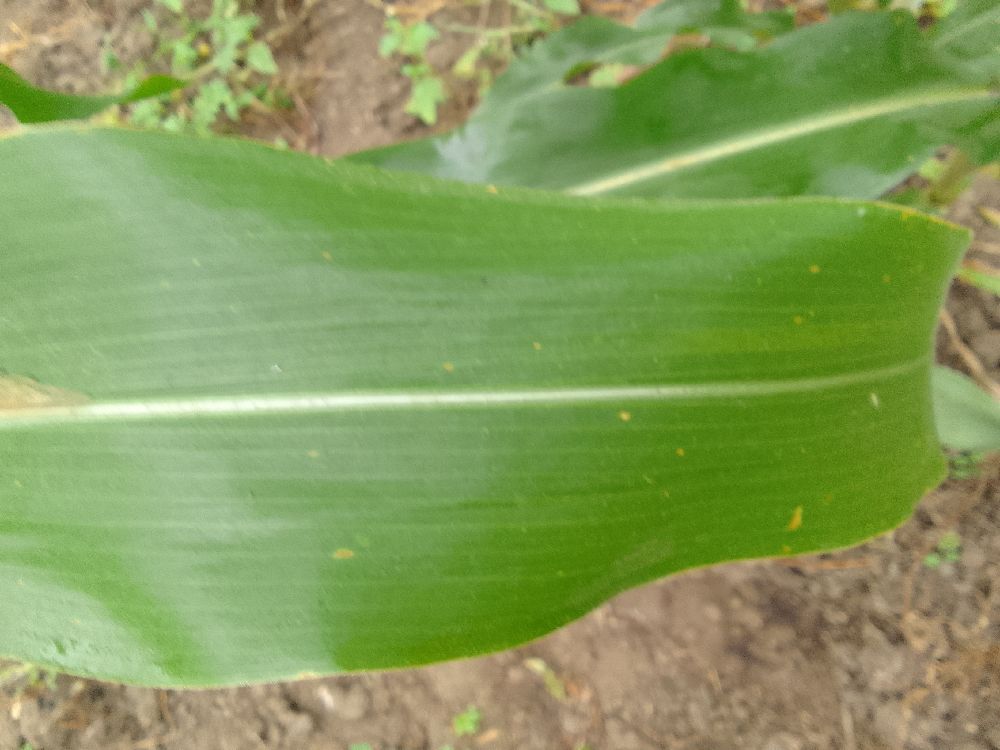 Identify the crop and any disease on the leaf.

maize, healthy
